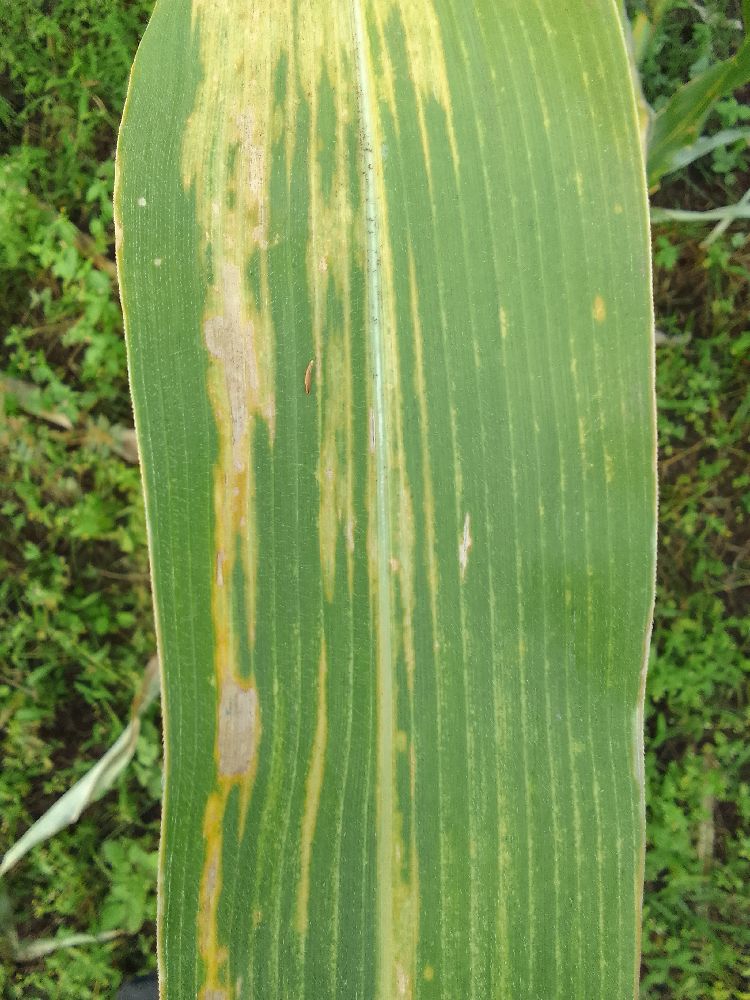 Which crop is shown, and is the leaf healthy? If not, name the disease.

maize, maize lethal necrosis
